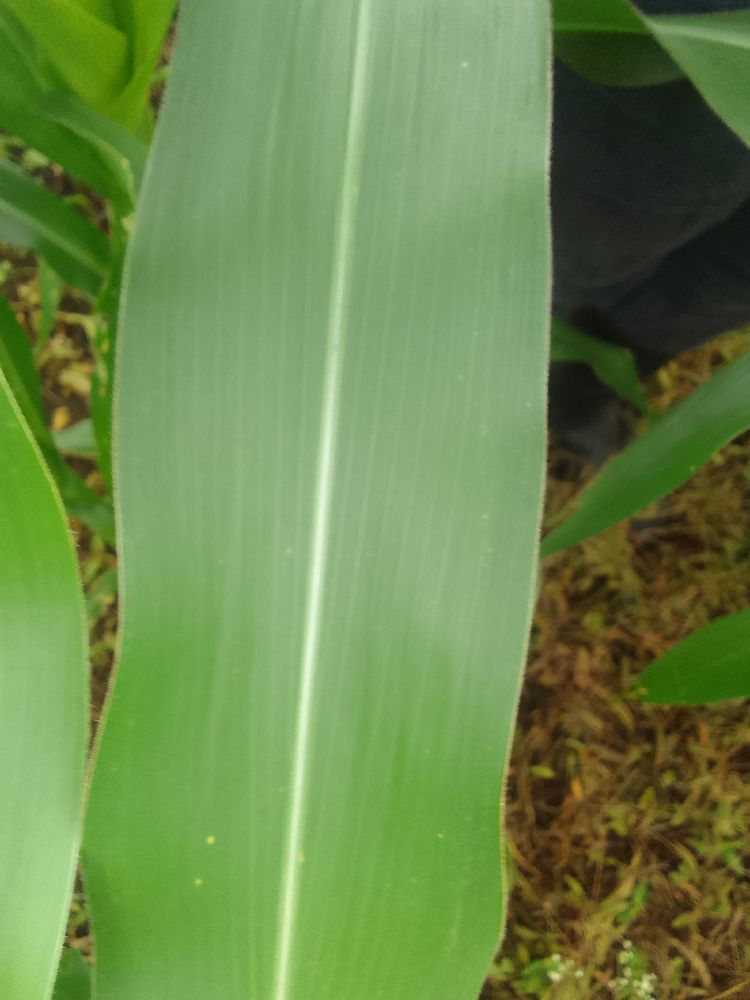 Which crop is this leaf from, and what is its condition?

maize, healthy
